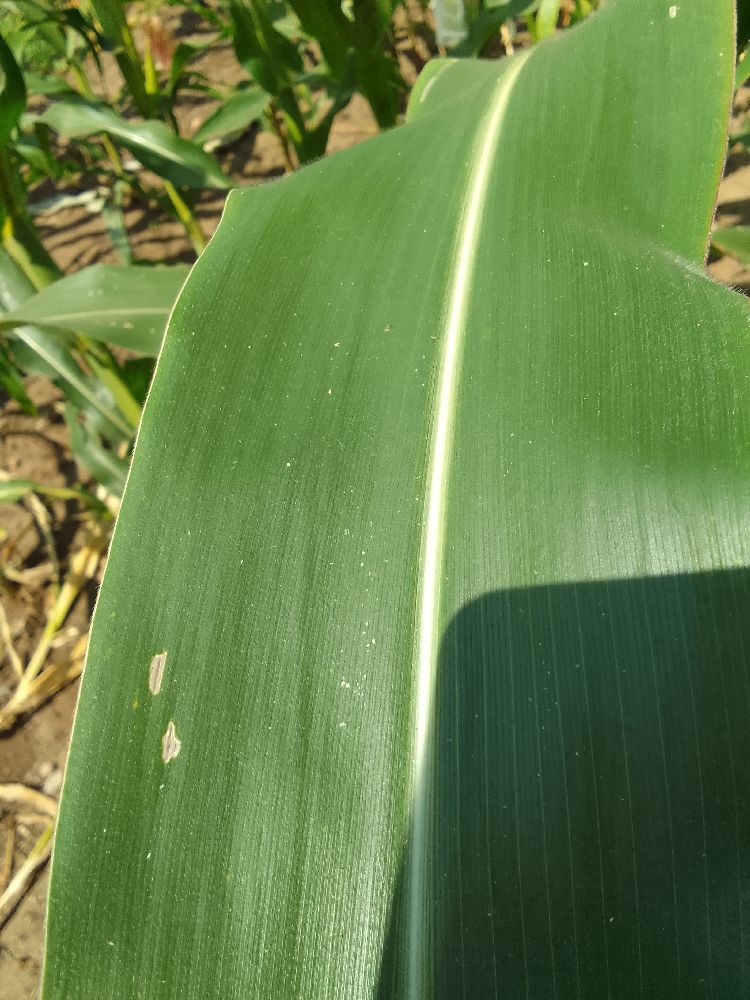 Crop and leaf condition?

maize, healthy
